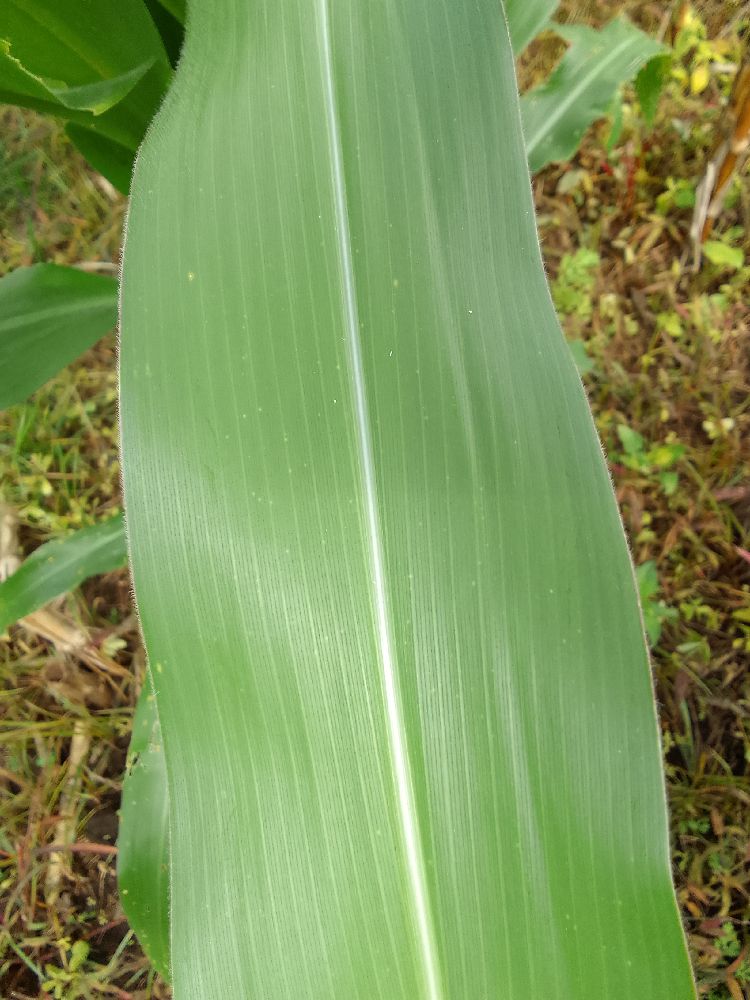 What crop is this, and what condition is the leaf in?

maize, healthy
